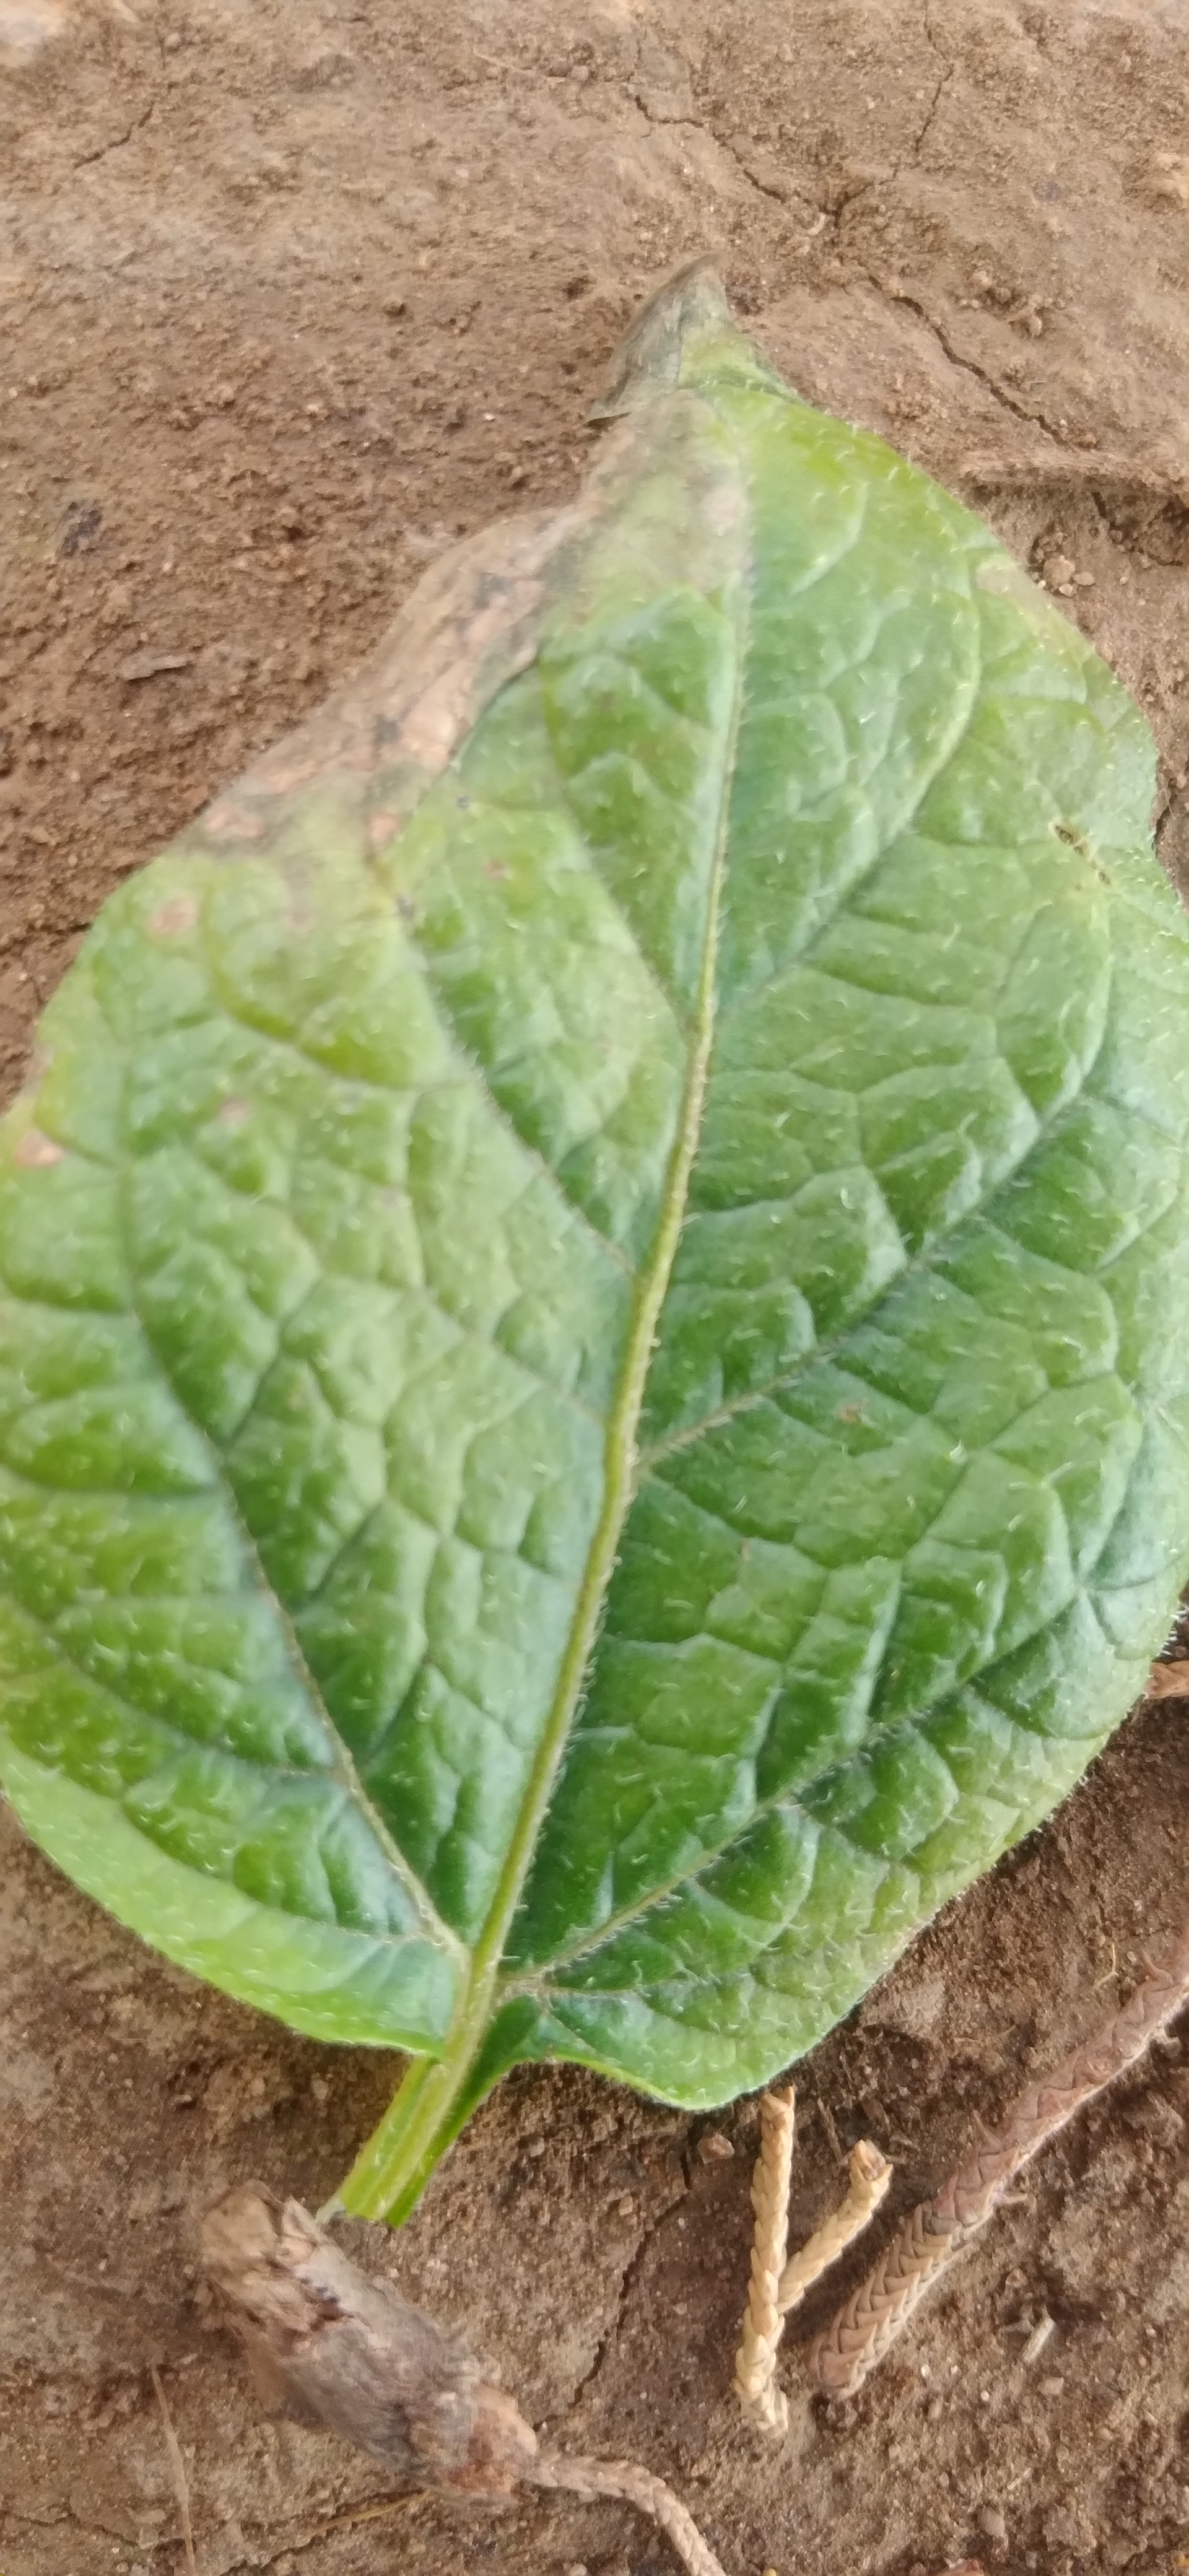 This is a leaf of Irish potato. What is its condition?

early blight
